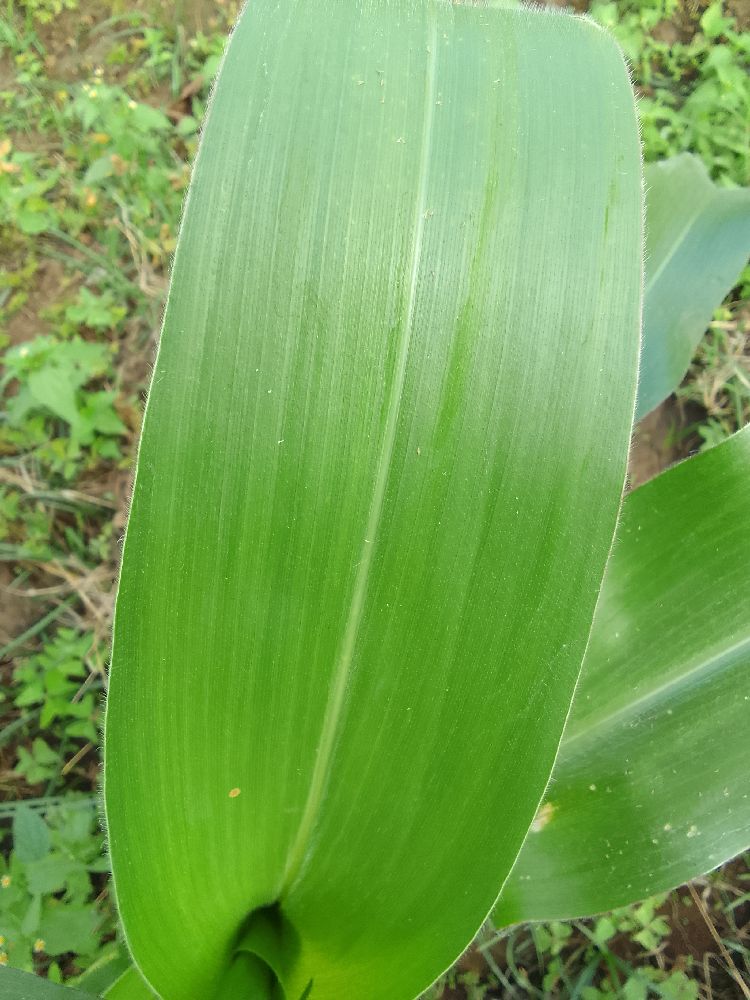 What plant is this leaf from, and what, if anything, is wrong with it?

maize, healthy
